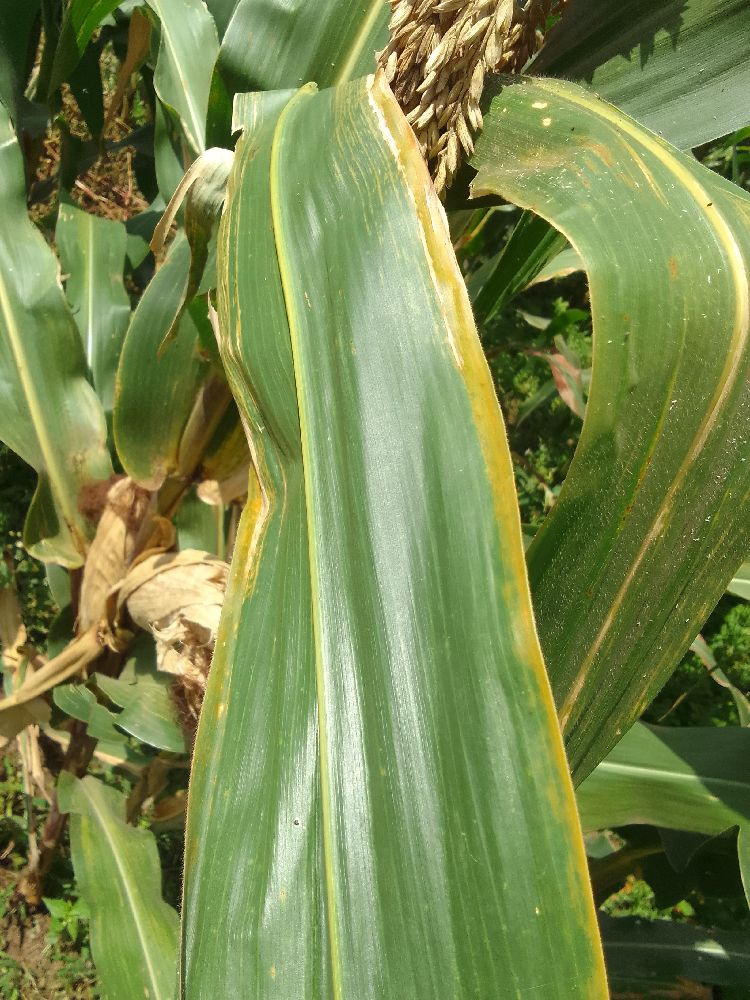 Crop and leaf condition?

maize, maize lethal necrosis
